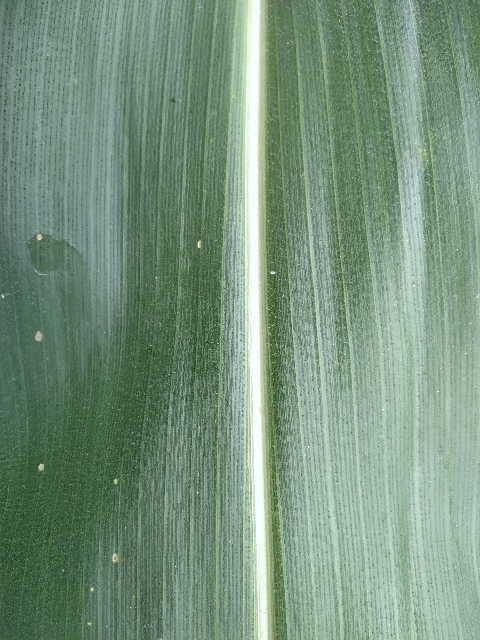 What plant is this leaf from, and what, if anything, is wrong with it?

maize, healthy
